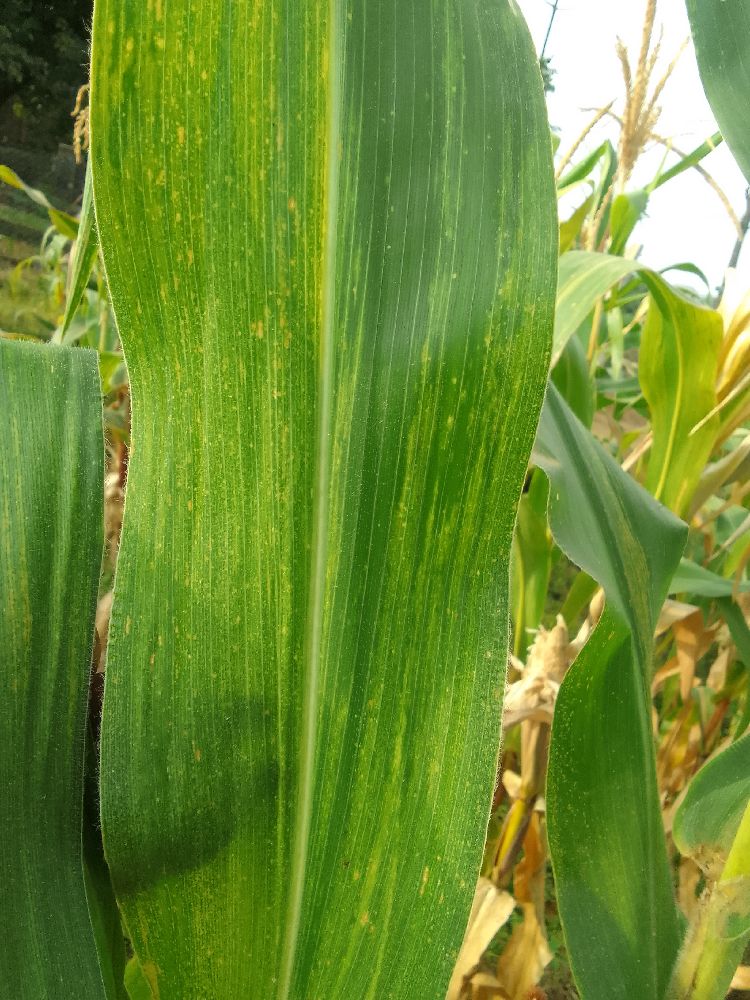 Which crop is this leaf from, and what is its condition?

maize, maize lethal necrosis
